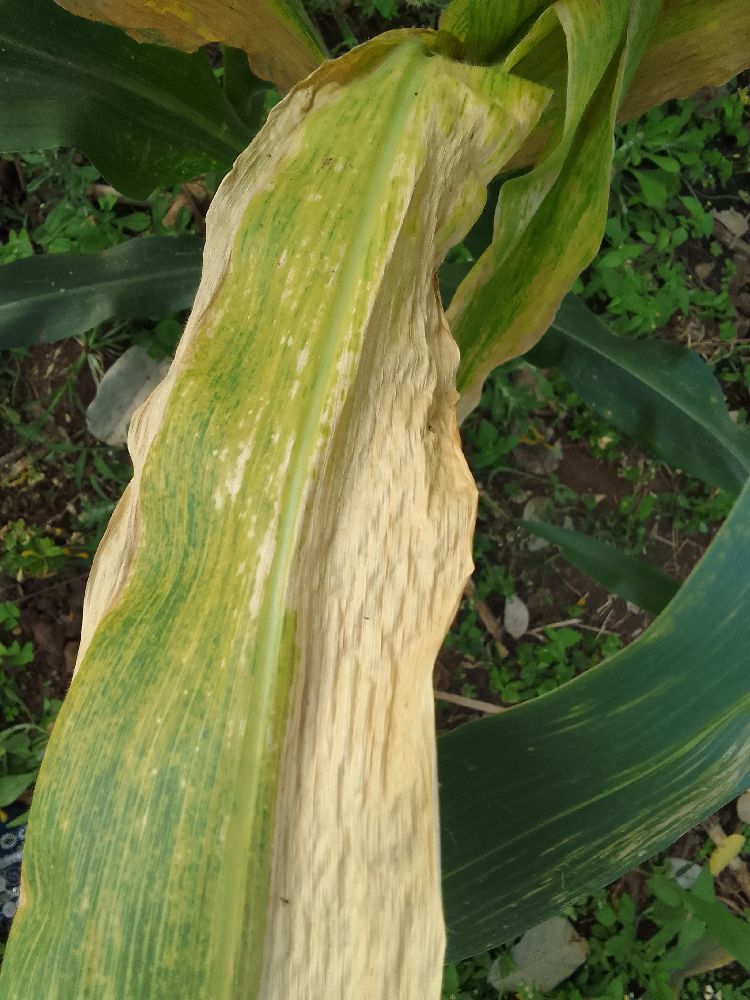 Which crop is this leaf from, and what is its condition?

maize, maize lethal necrosis
